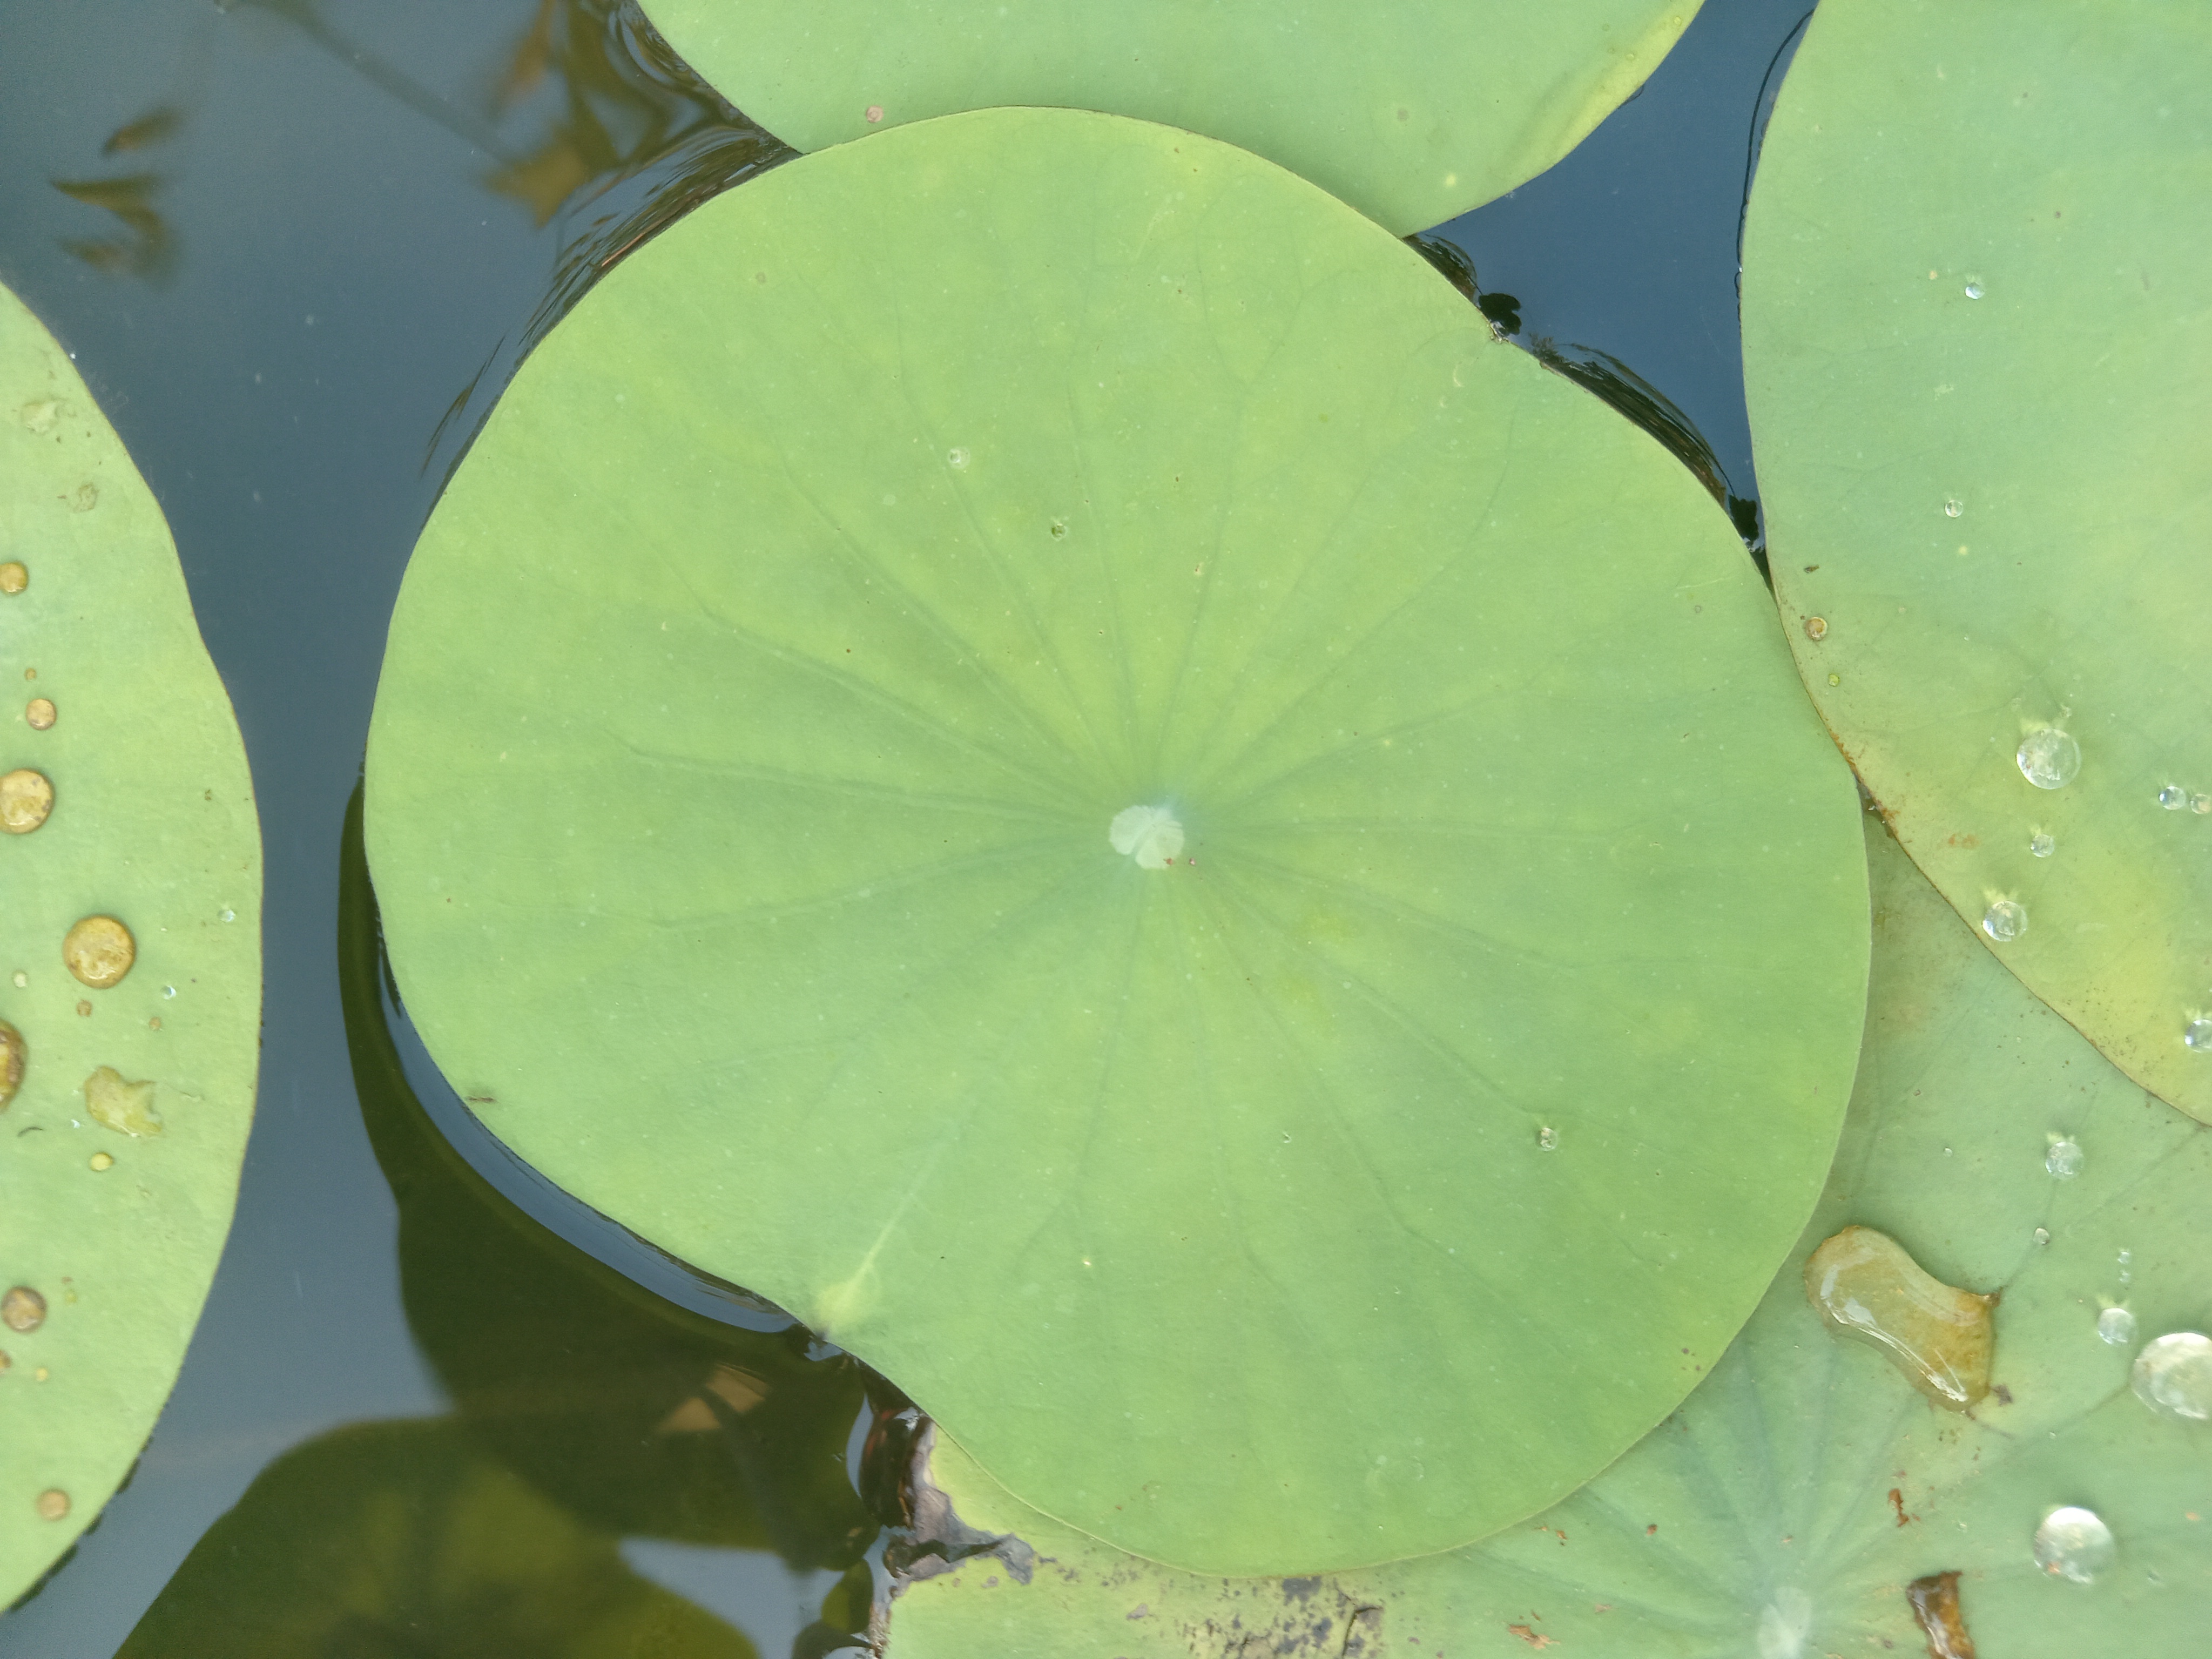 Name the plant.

lotus
